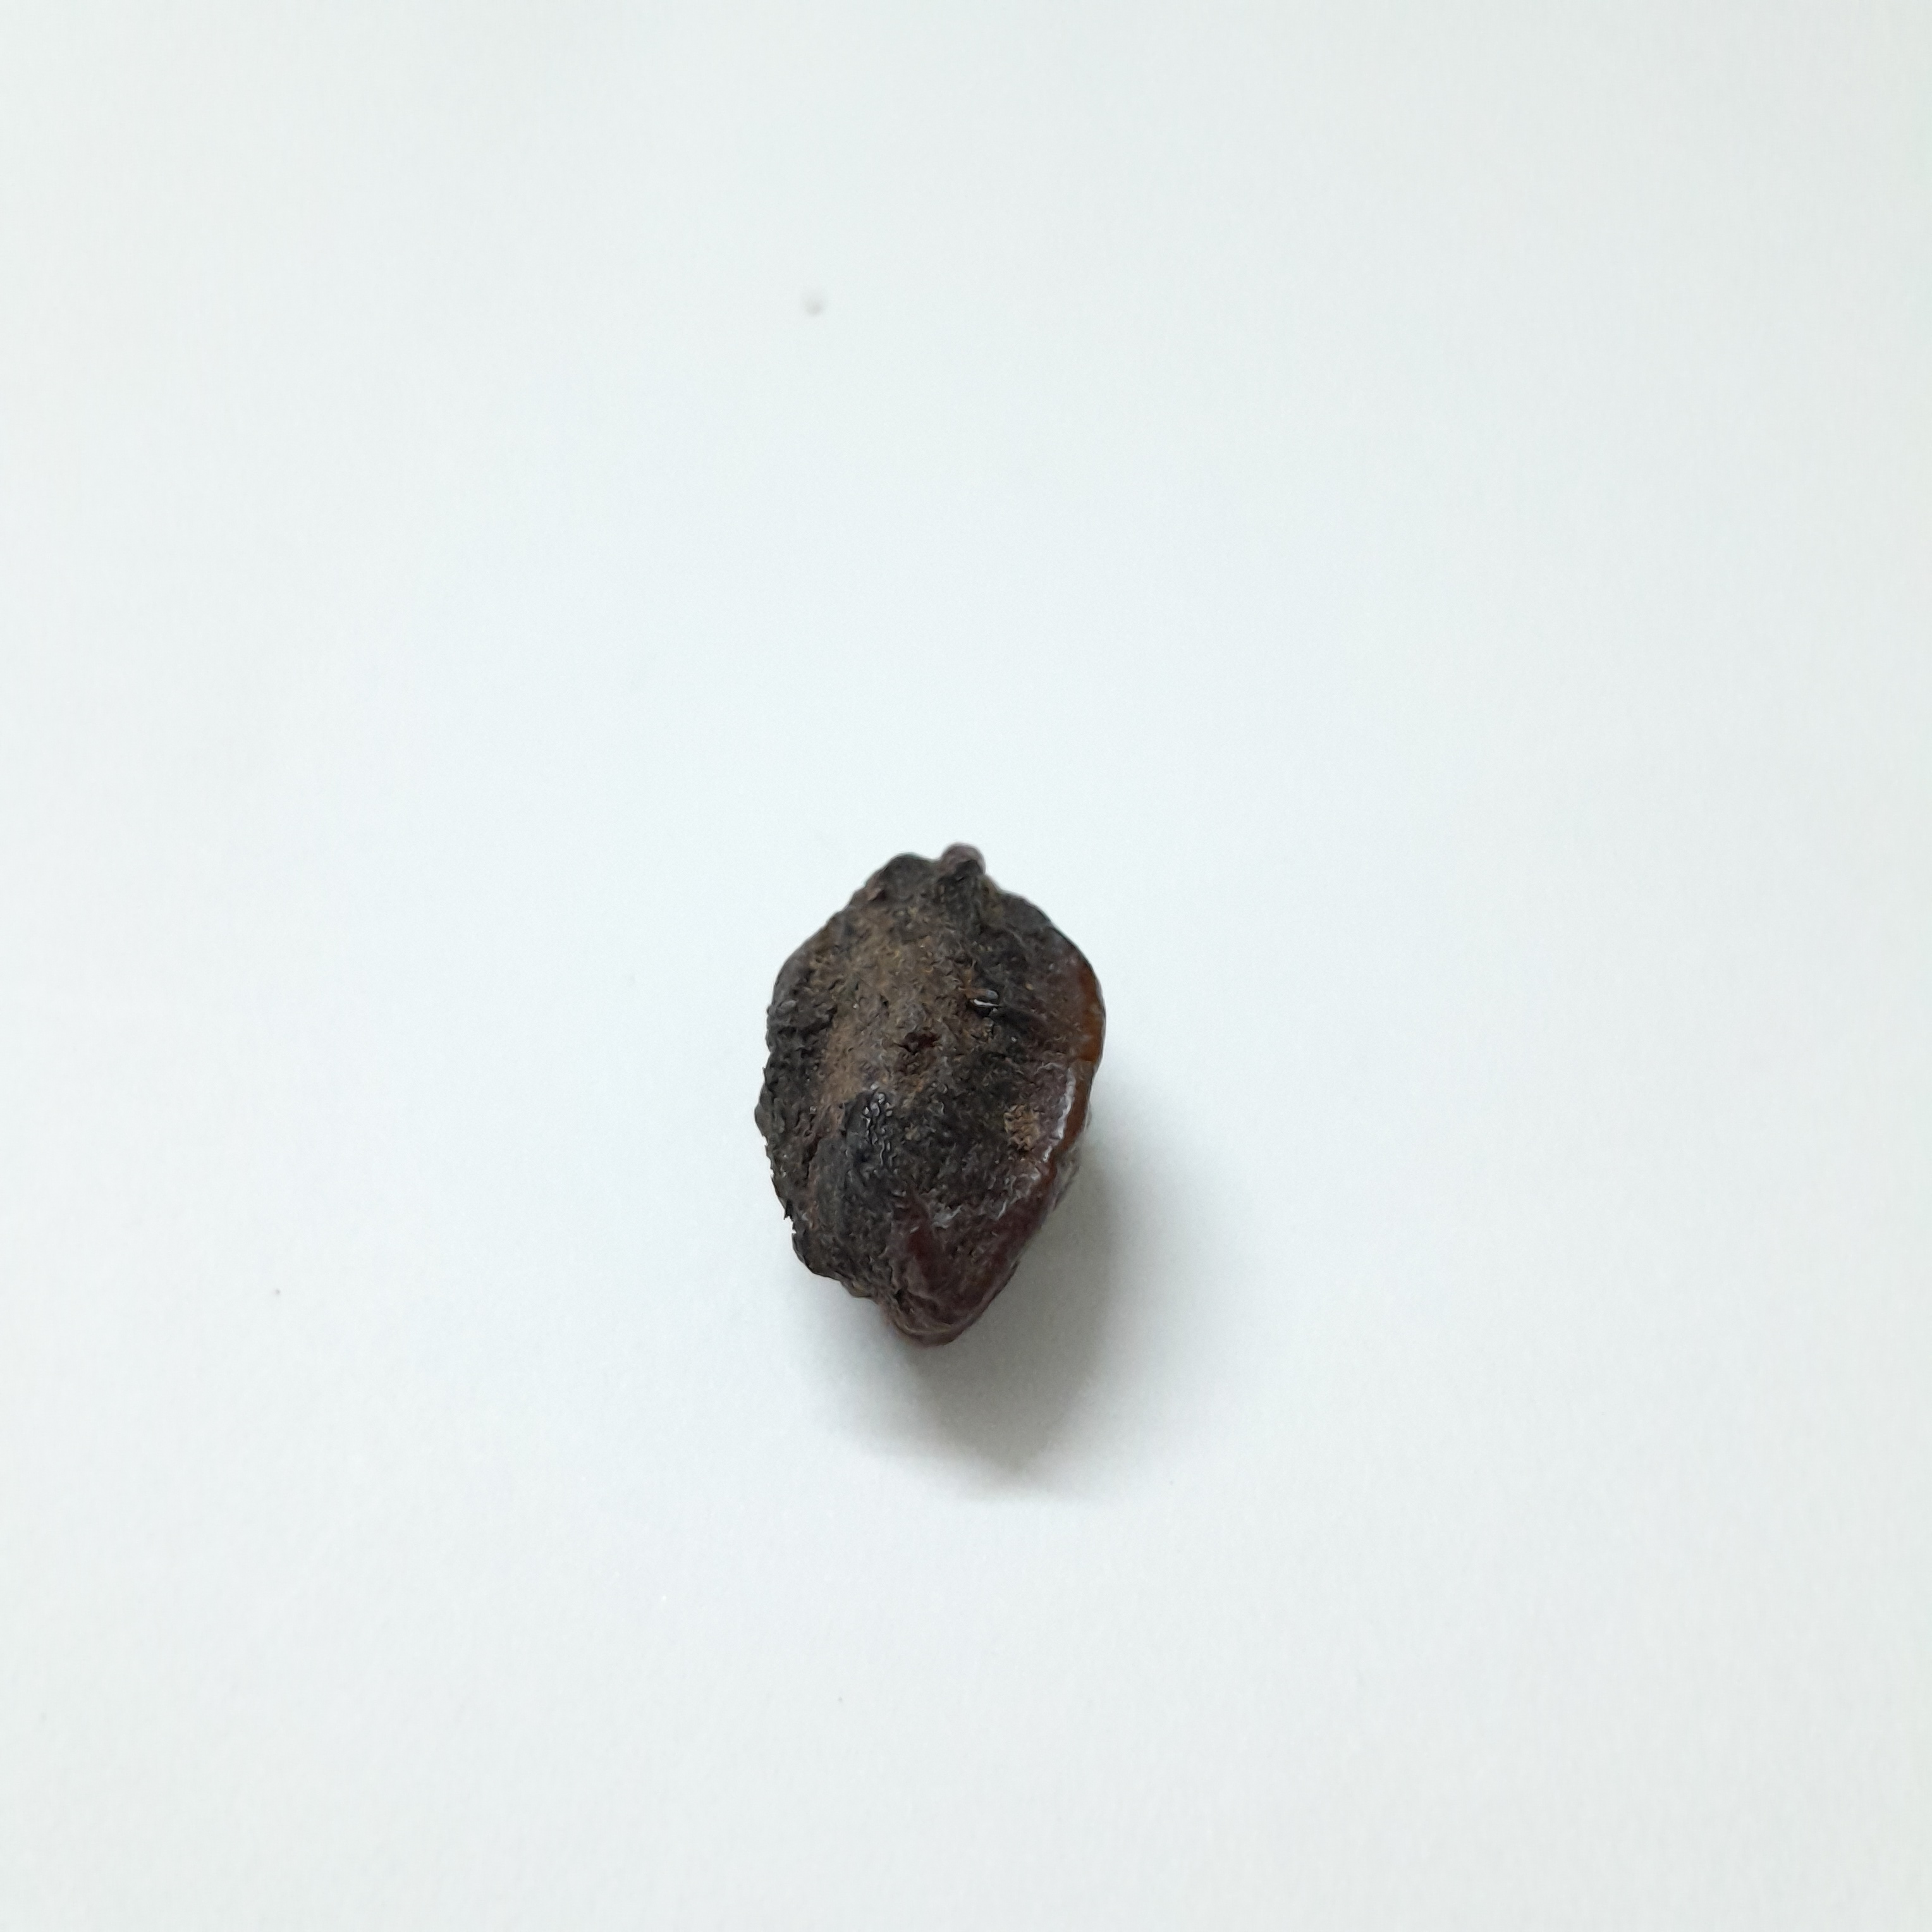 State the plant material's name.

kadukharik
